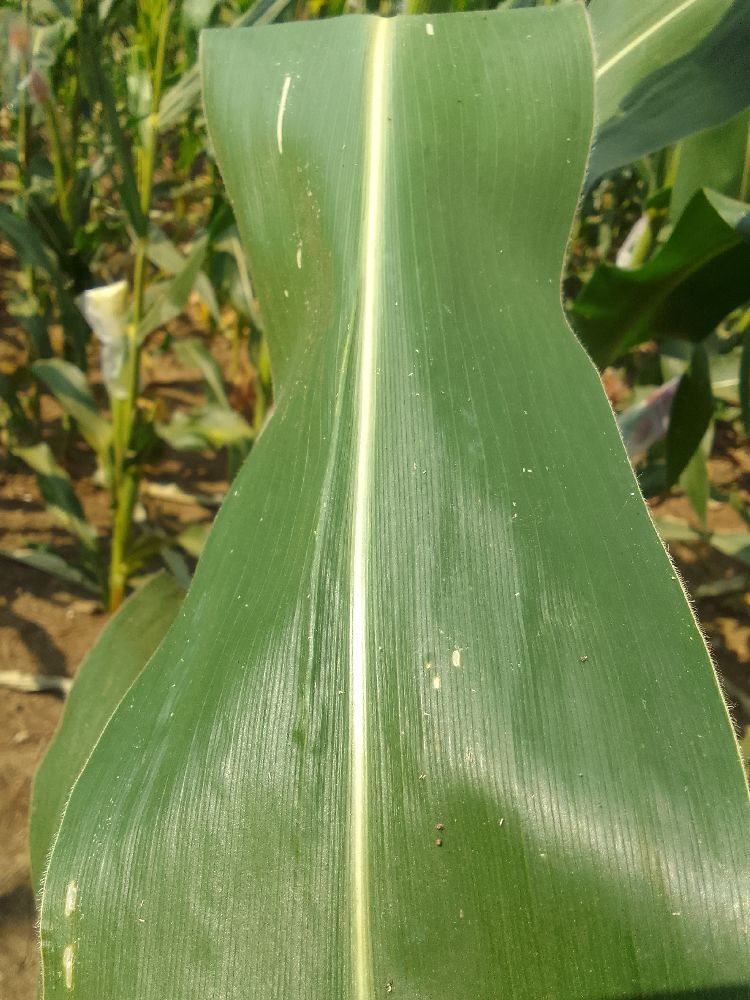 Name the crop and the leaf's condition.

maize, healthy
